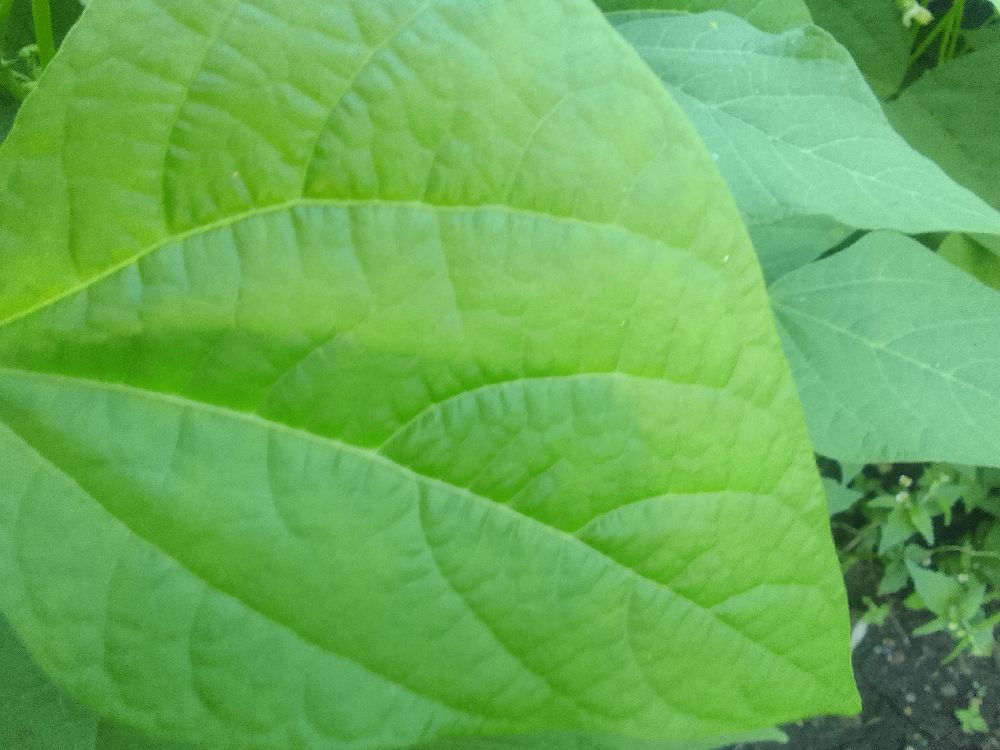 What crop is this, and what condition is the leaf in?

common bean, healthy
